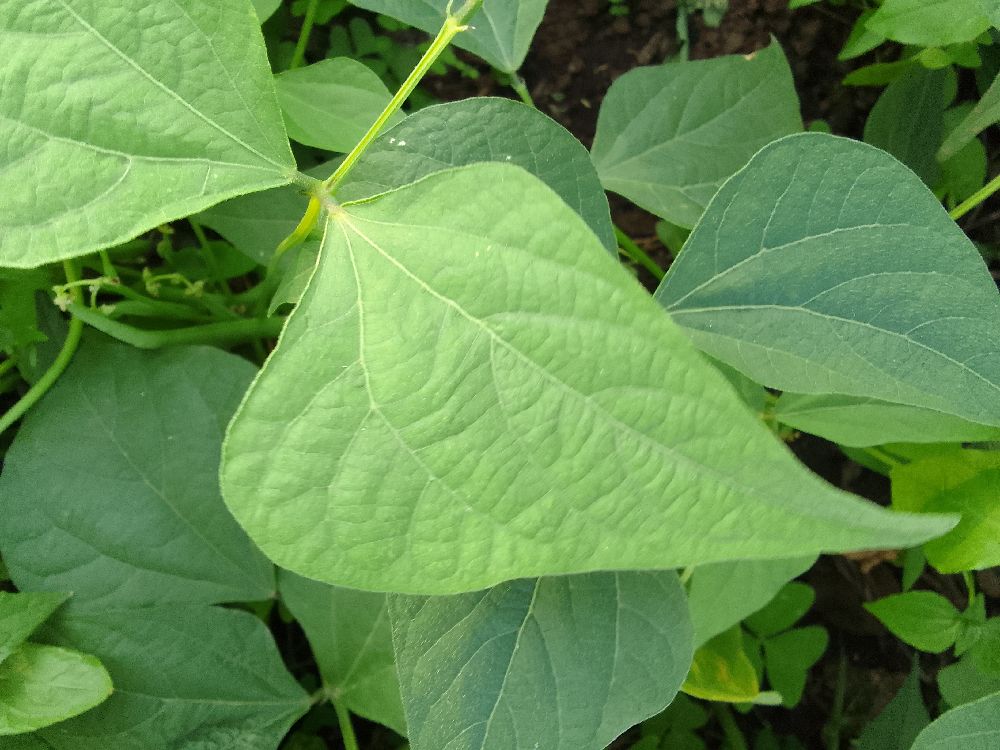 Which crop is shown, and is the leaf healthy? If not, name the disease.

common bean, healthy
